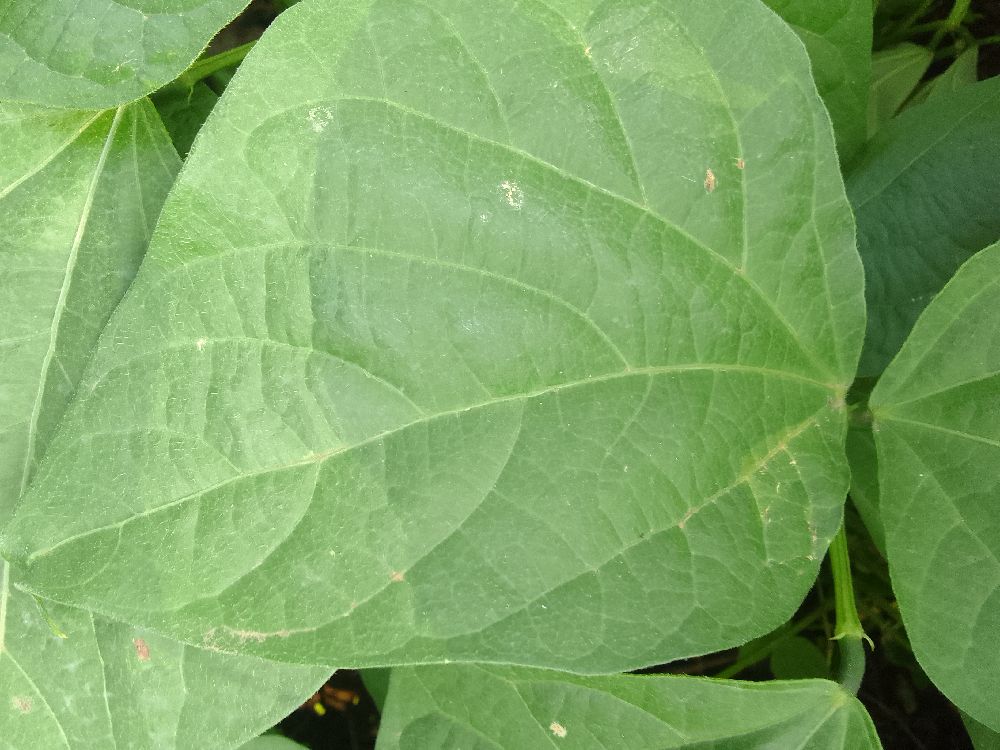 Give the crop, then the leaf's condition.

common bean, healthy
